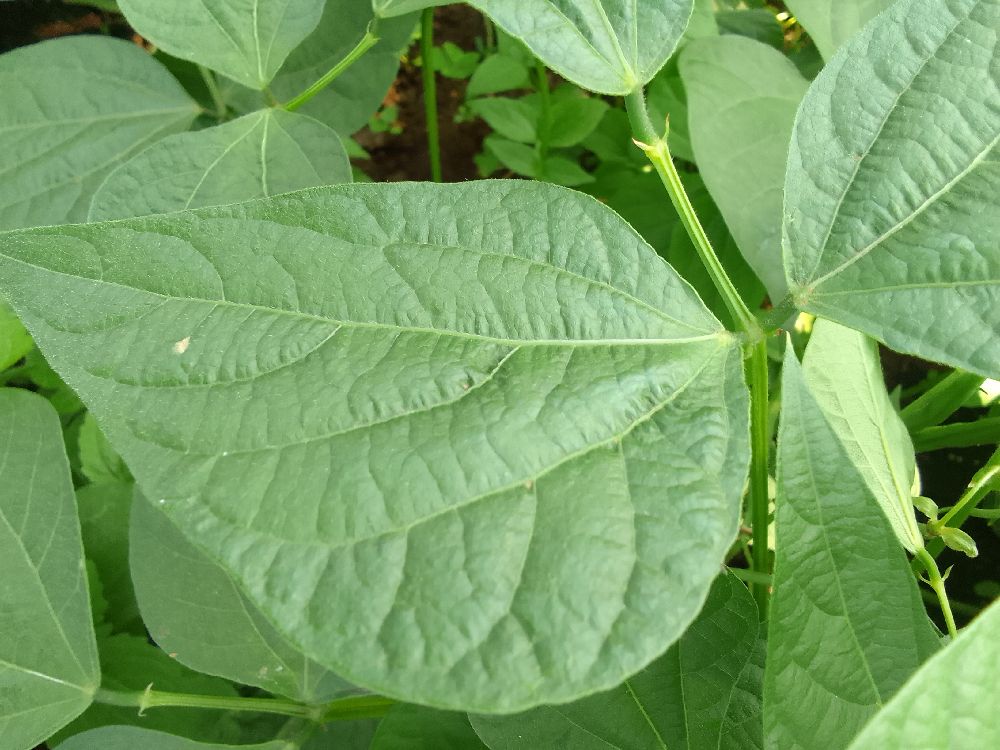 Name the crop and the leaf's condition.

common bean, healthy
